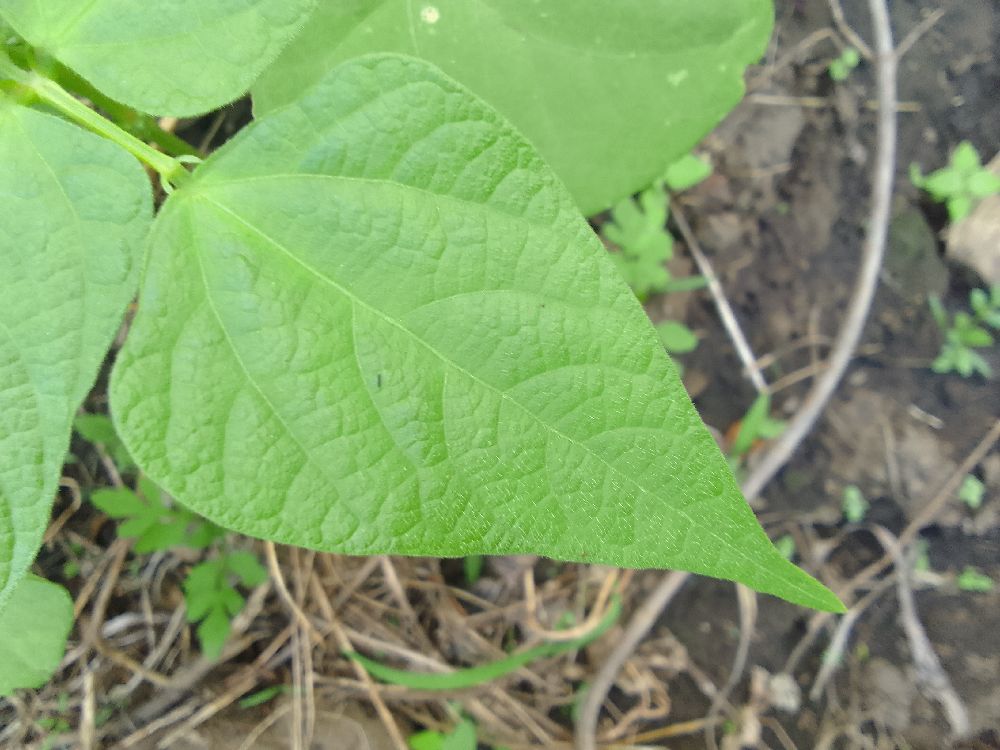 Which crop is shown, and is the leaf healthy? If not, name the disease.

common bean, healthy
